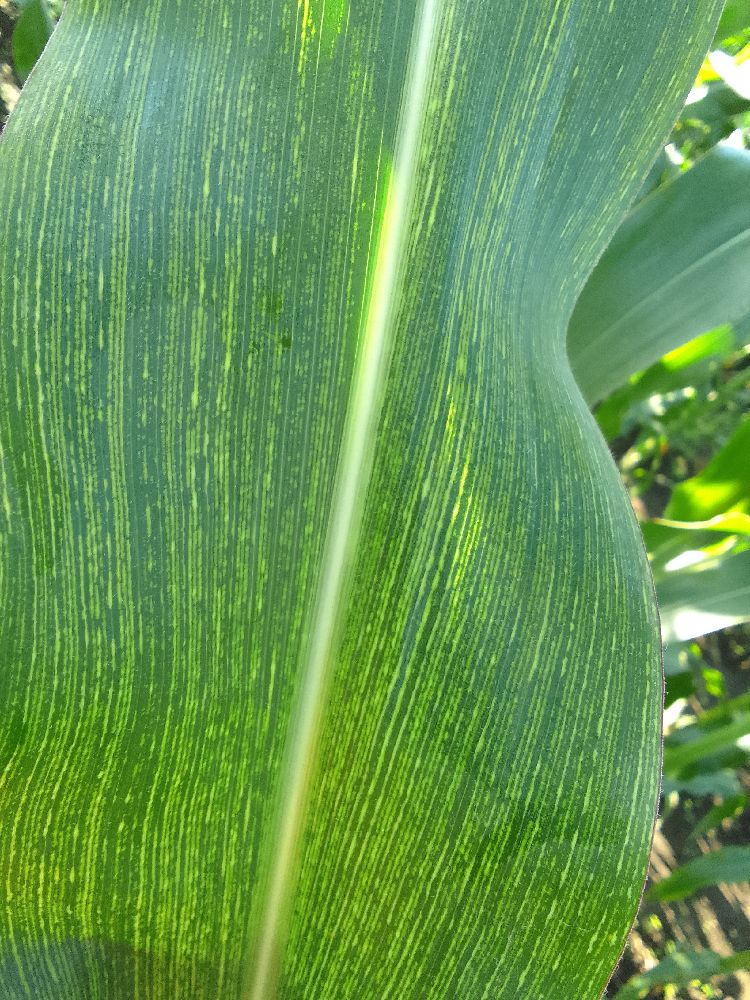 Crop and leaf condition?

maize, maize streak virus
